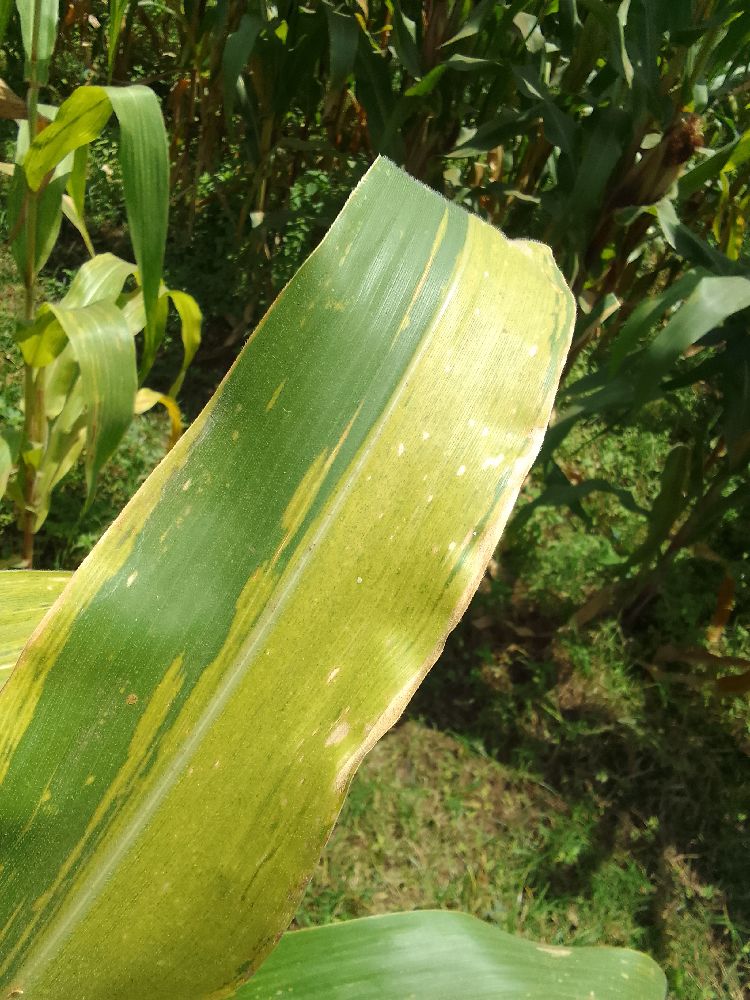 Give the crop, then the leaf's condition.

maize, maize lethal necrosis
